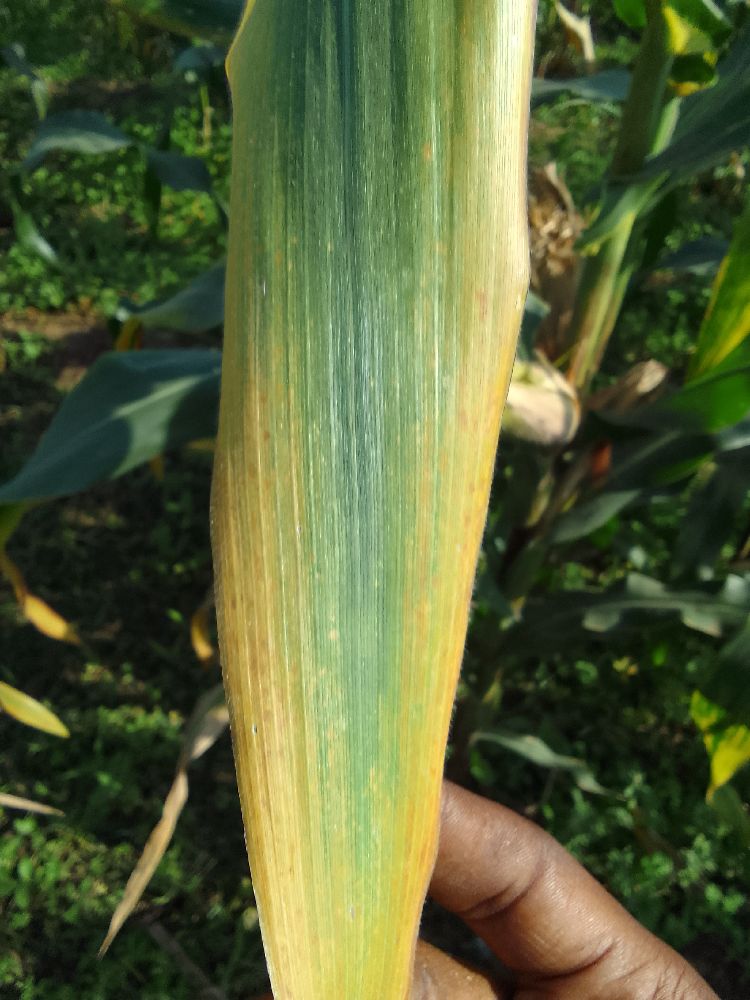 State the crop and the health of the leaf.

maize, maize lethal necrosis
